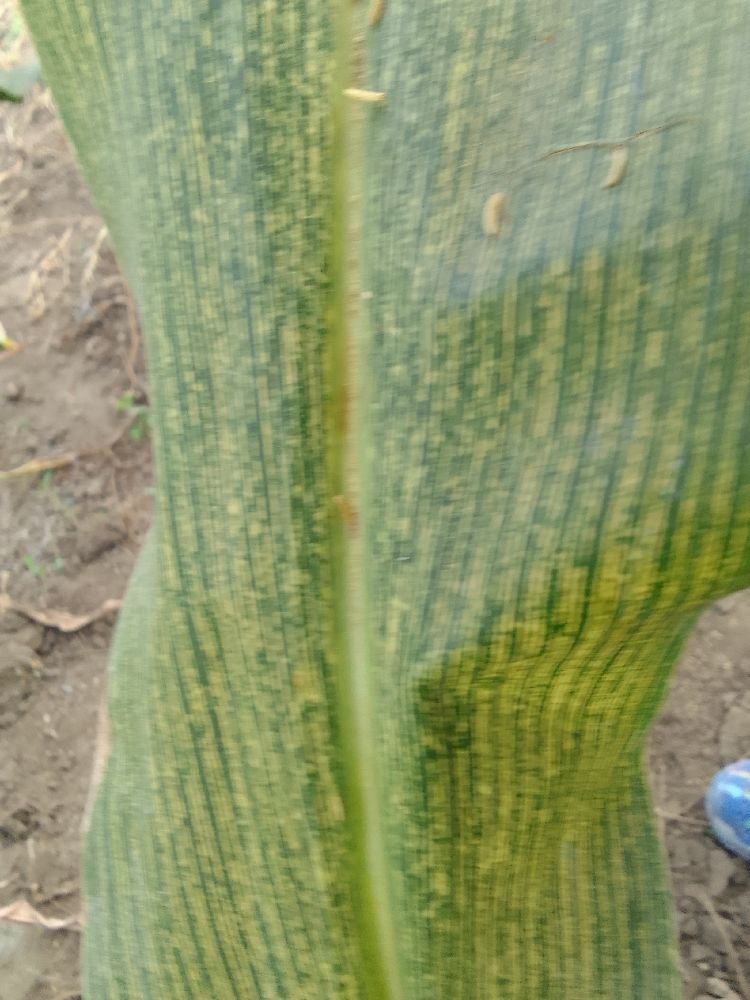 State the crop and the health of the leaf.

maize, maize streak virus
